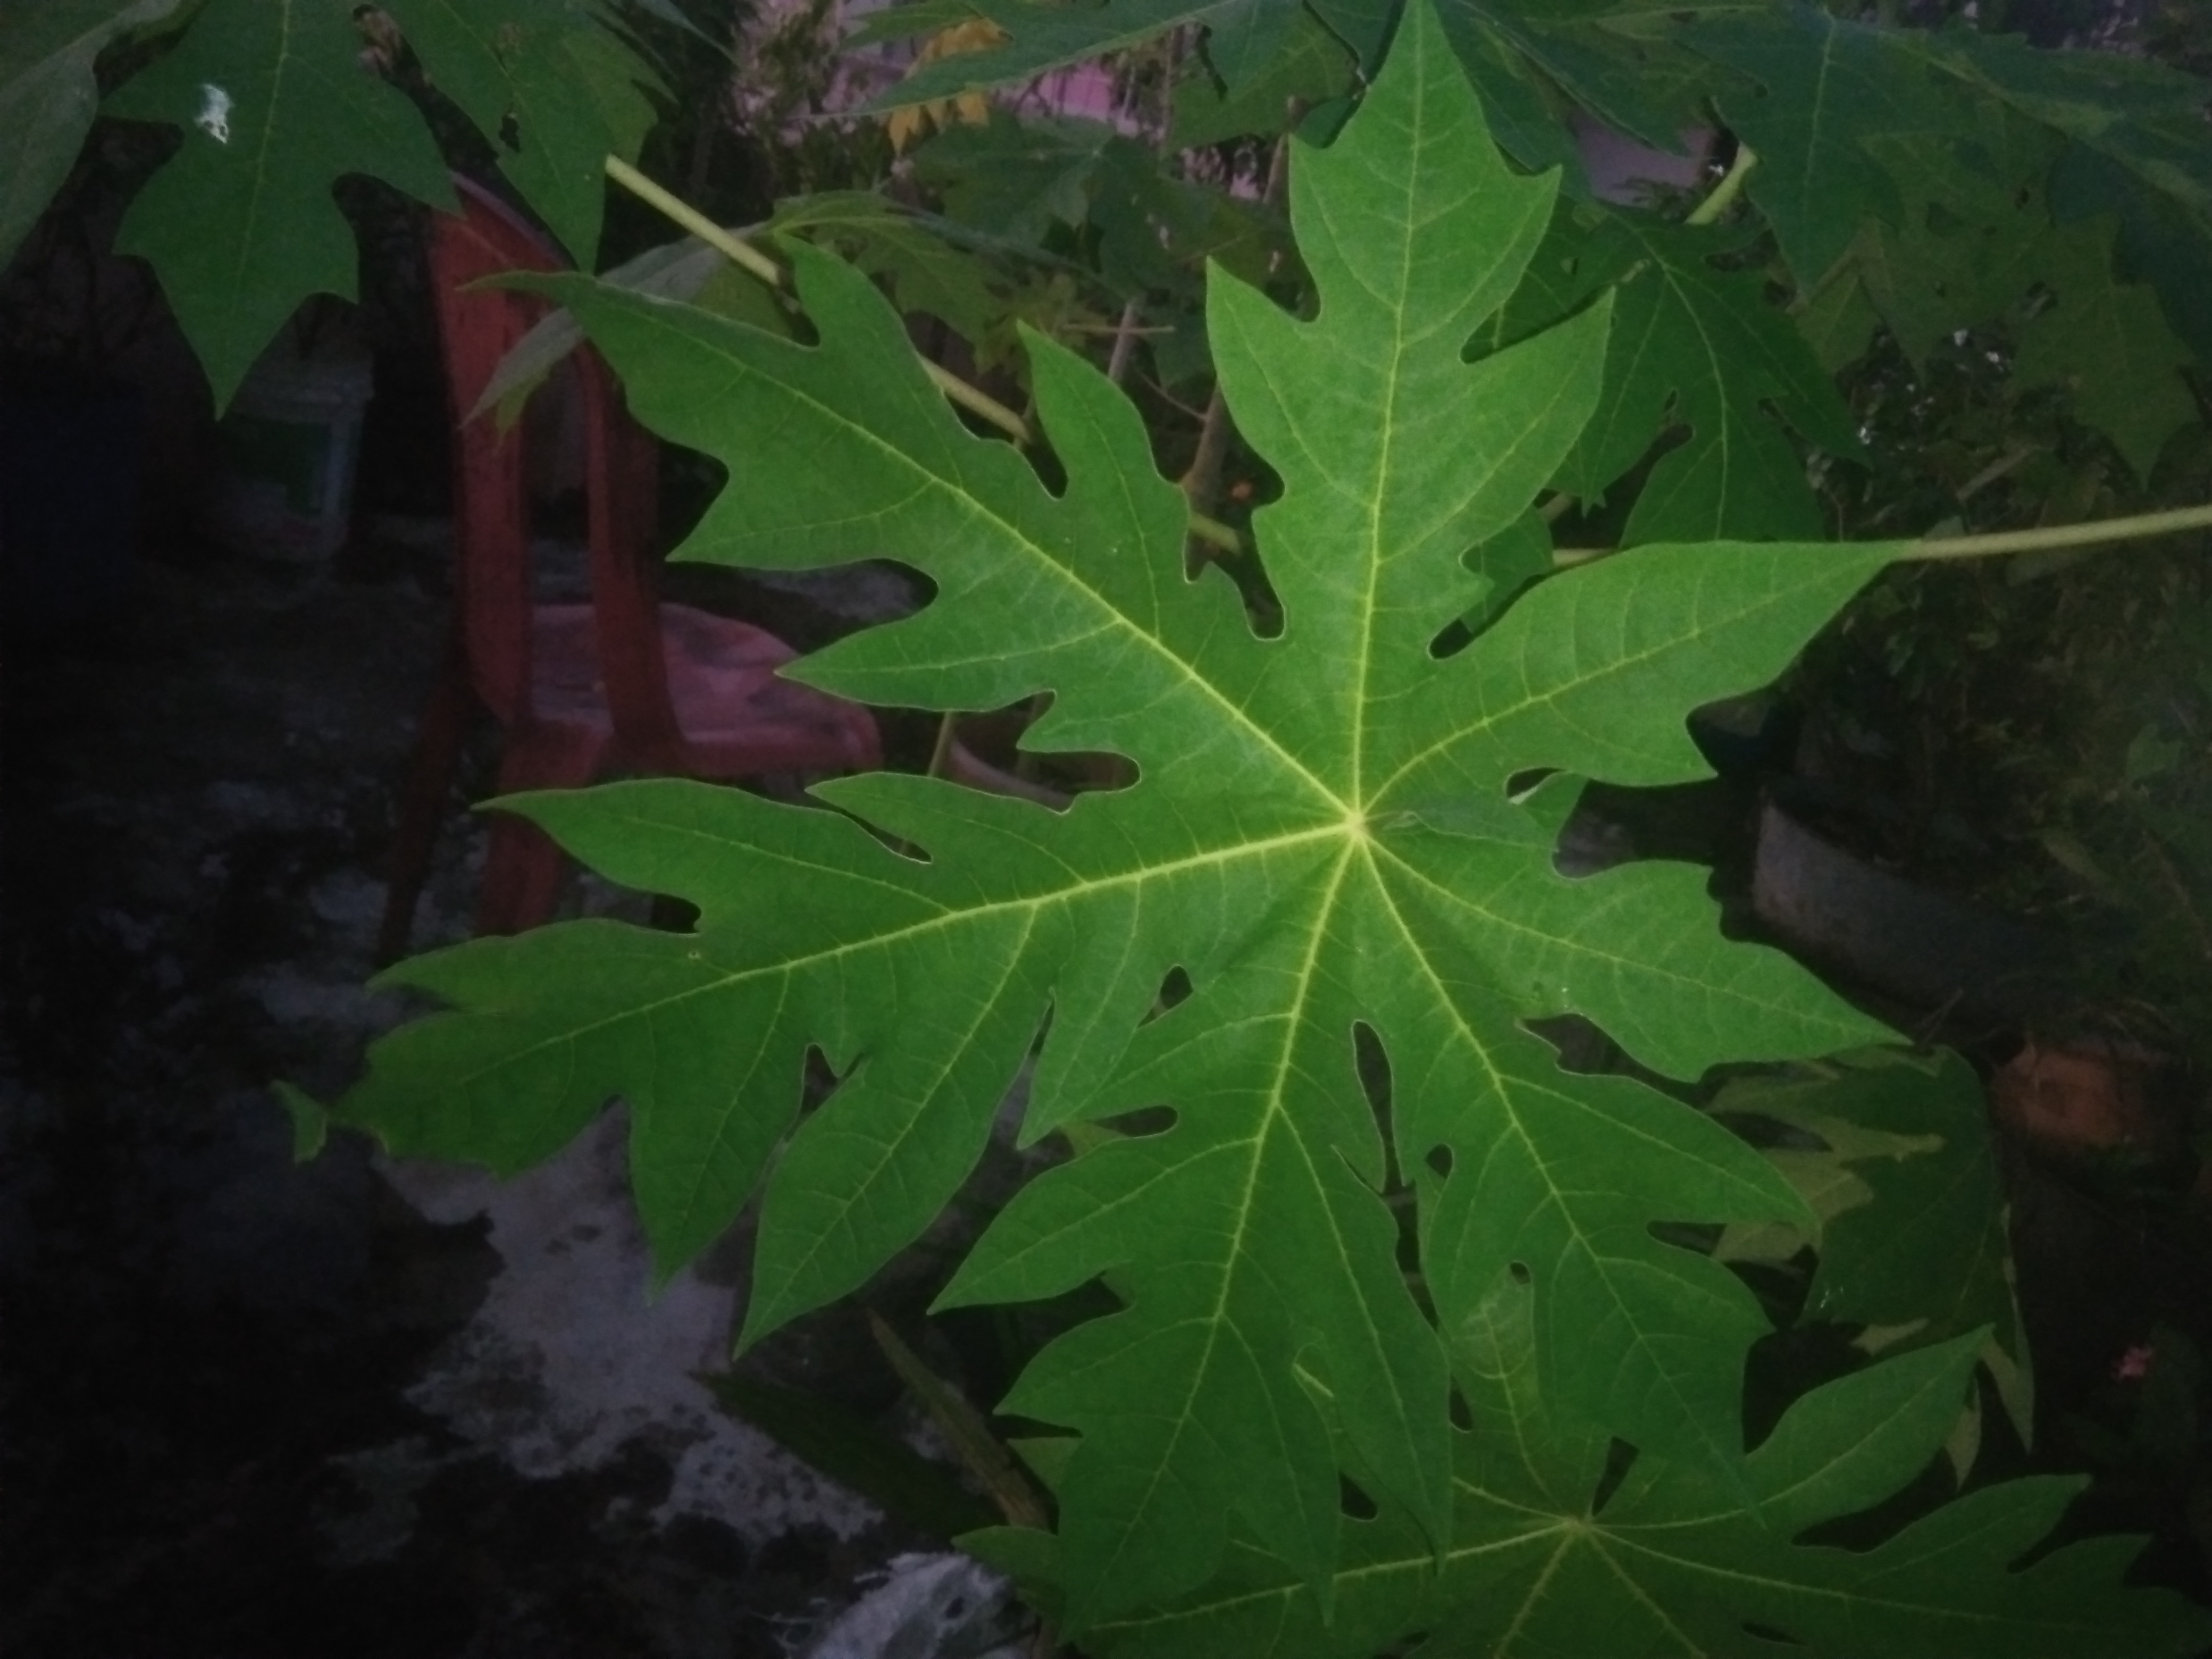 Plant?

papaya
